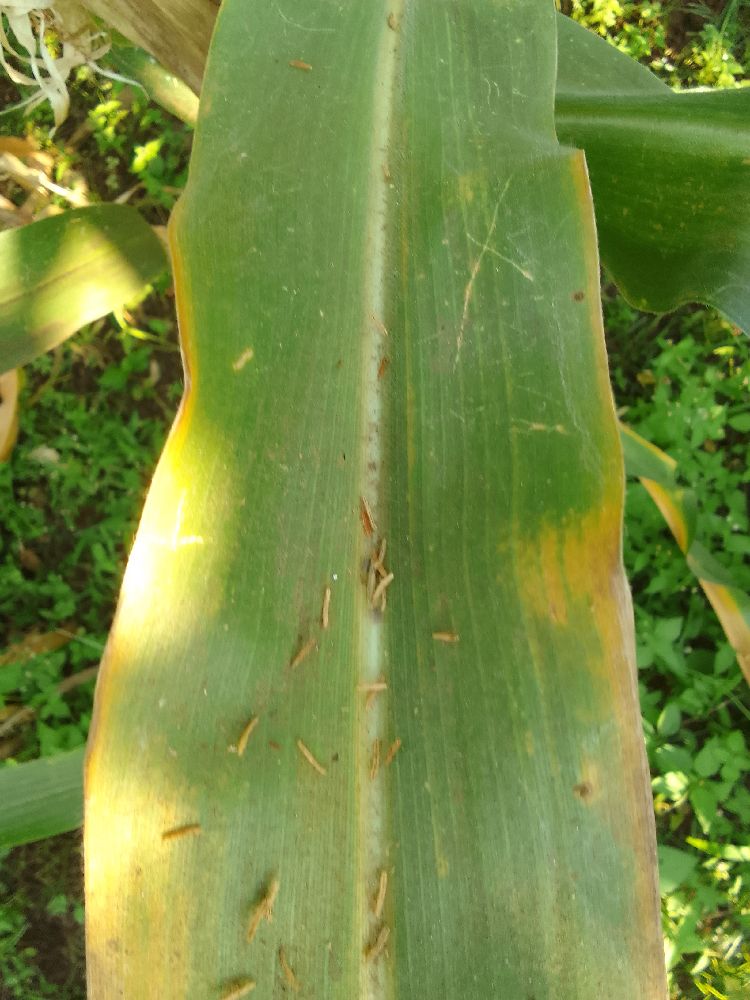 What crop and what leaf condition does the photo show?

maize, maize lethal necrosis
